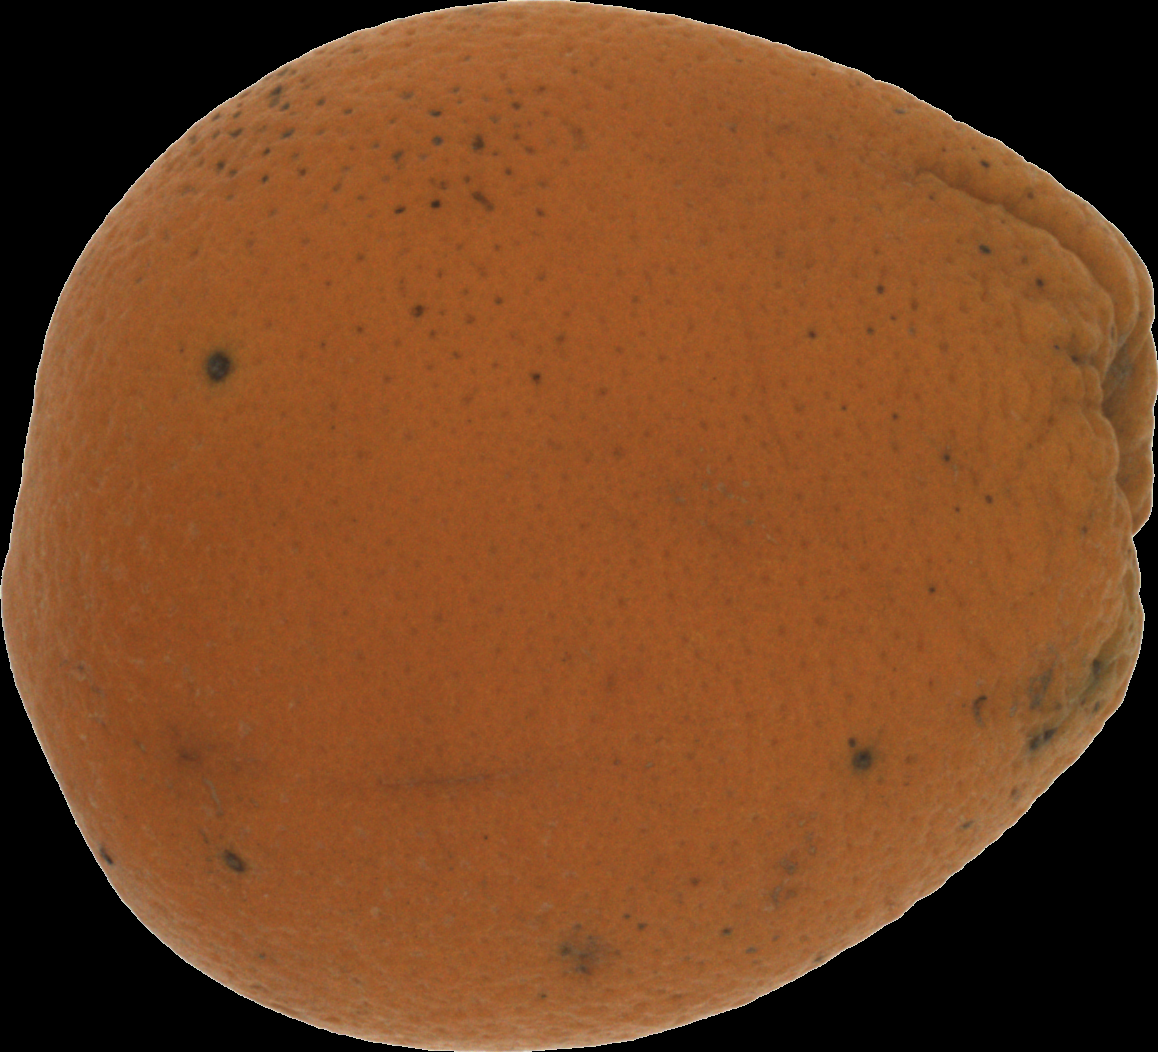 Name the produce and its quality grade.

orange, bad
